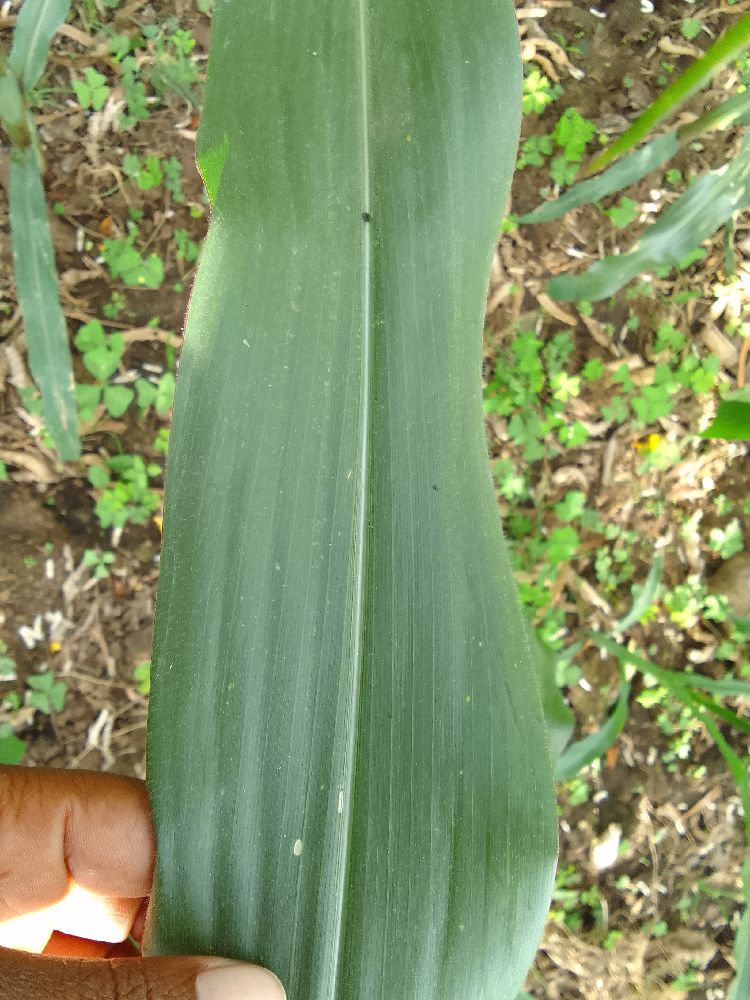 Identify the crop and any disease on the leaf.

maize, healthy
